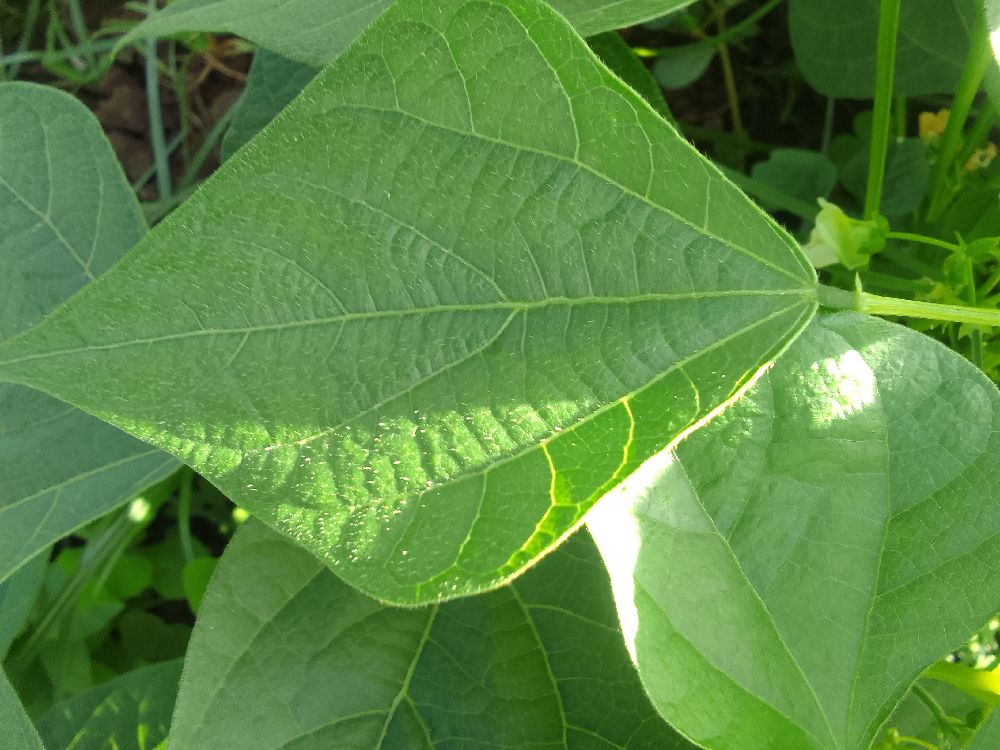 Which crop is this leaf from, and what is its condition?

common bean, healthy
